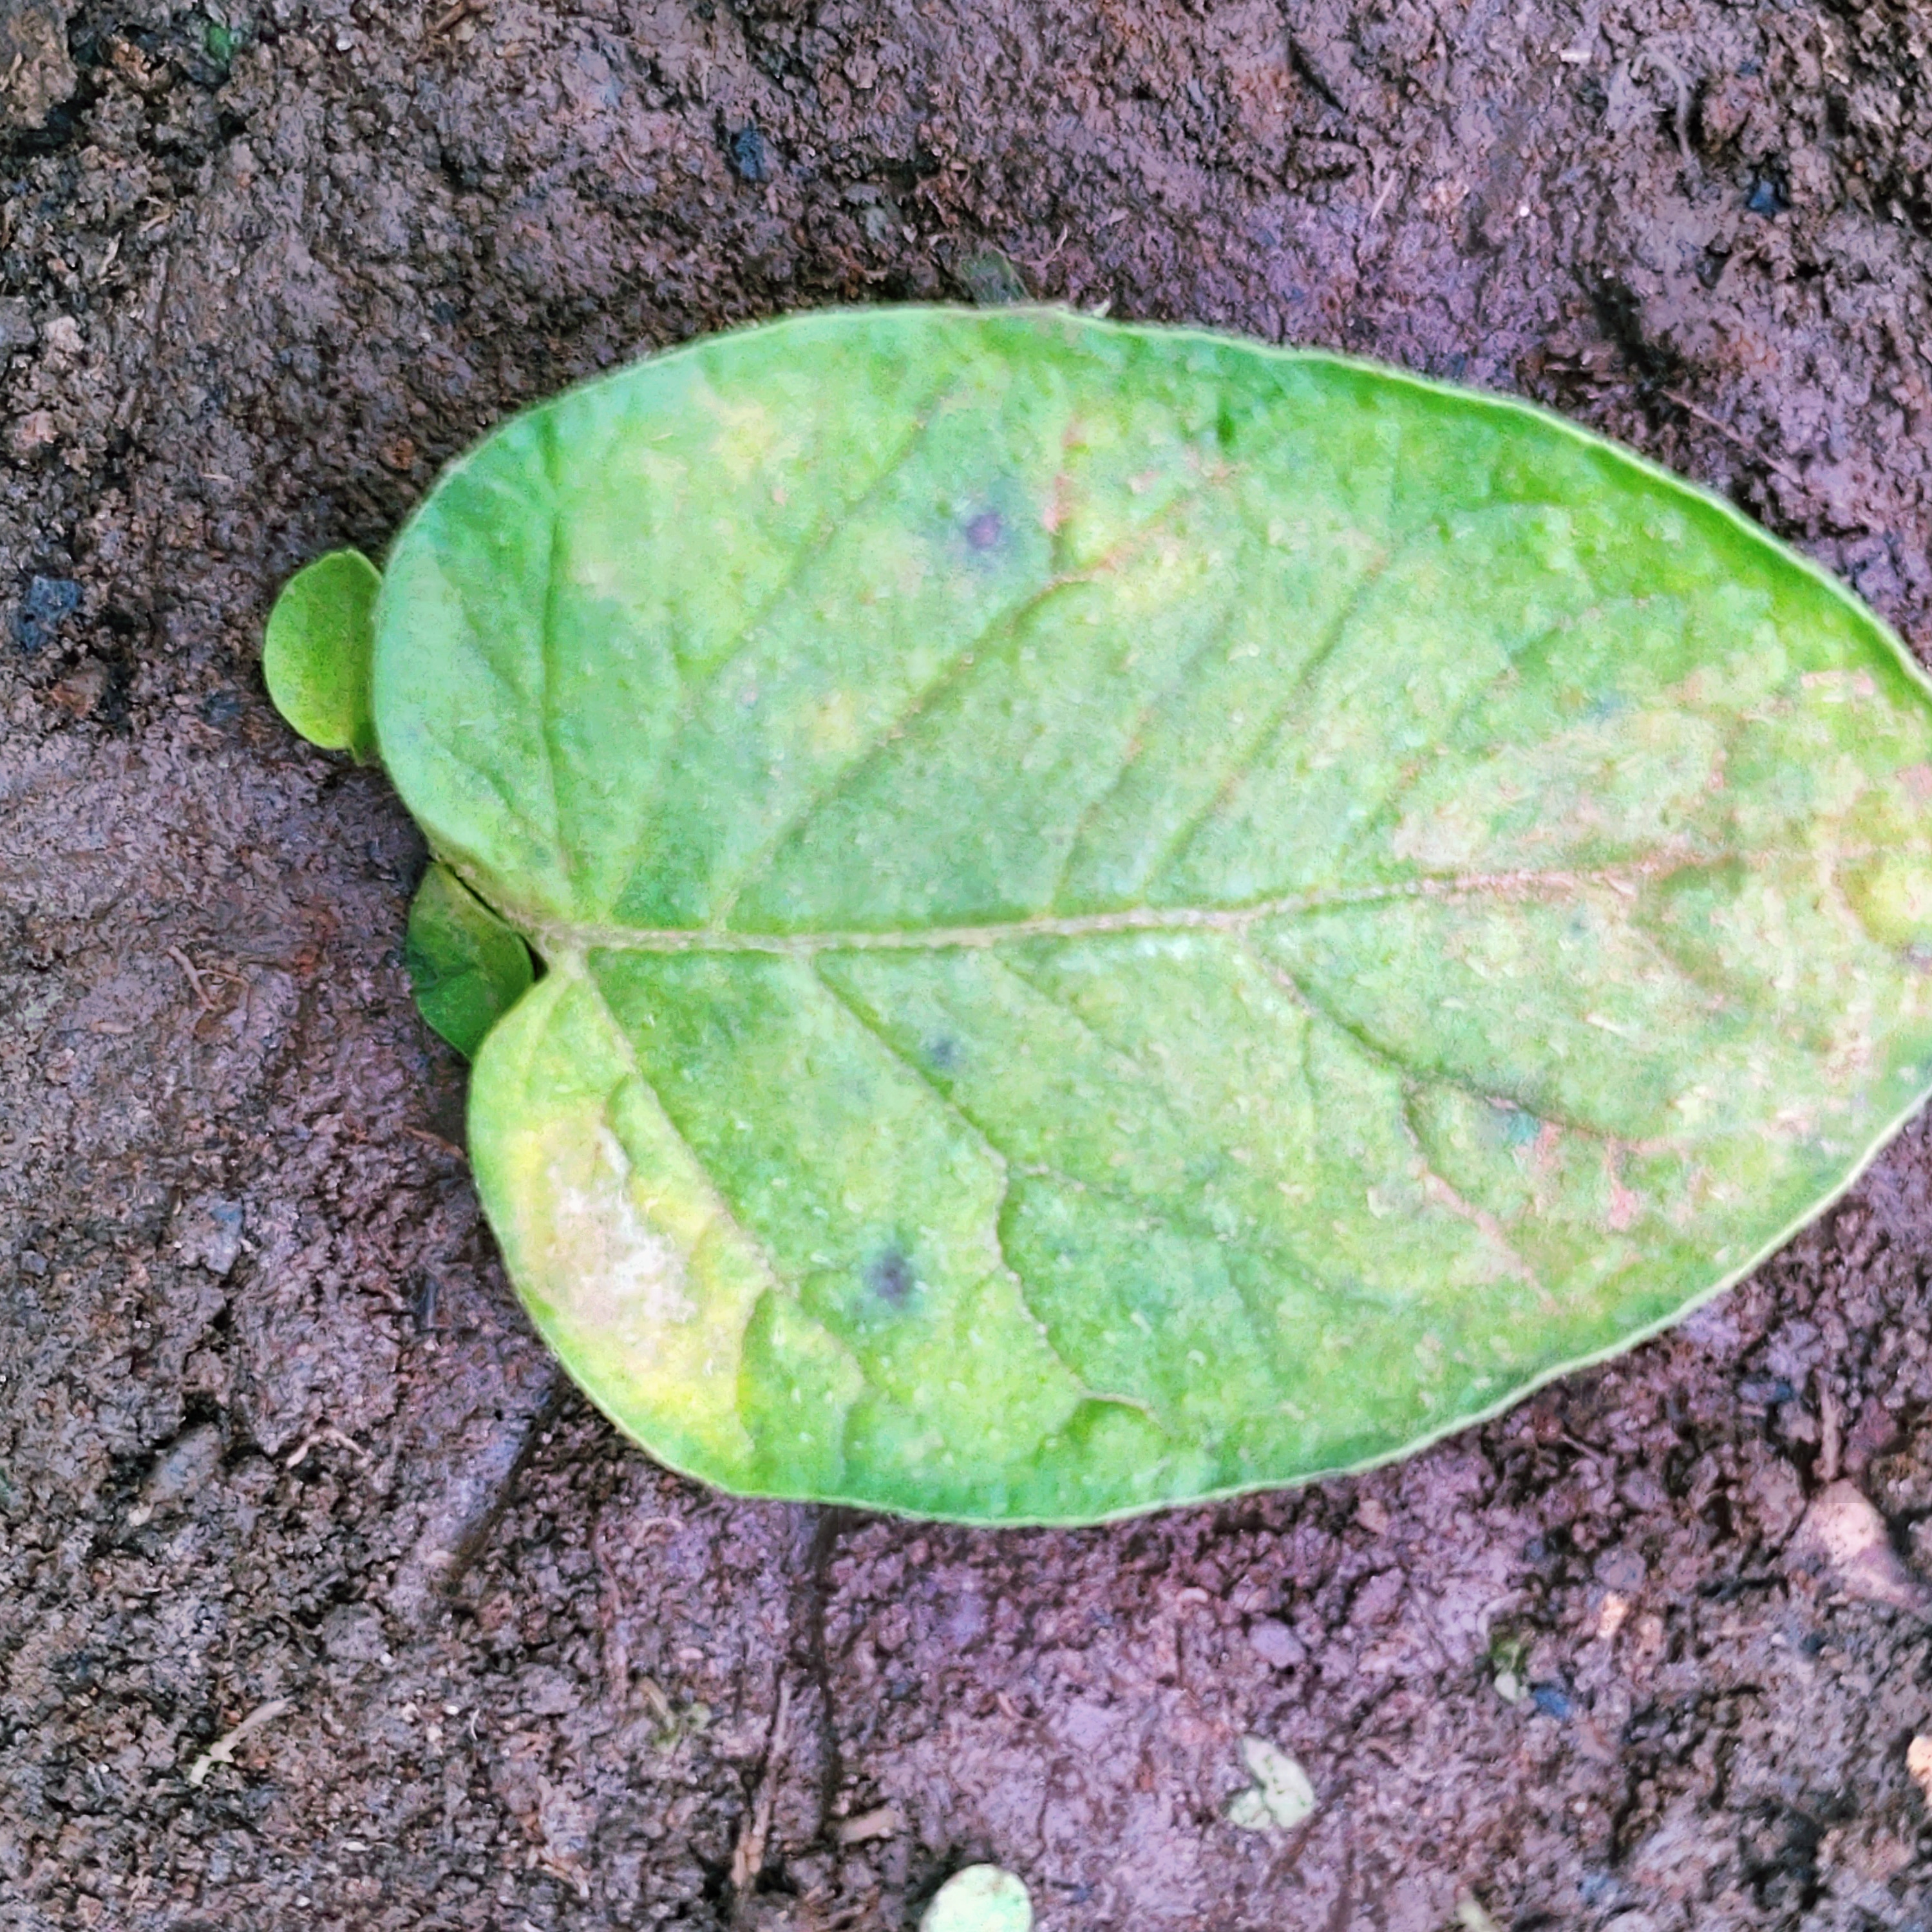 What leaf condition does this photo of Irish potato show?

late blight
